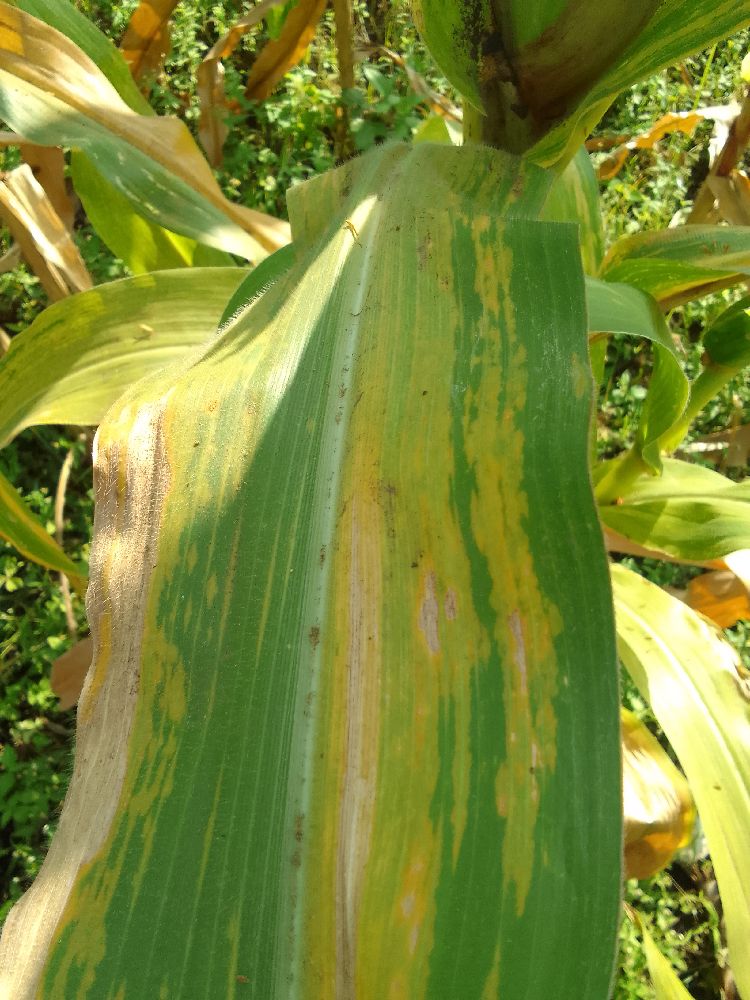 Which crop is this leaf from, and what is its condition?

maize, maize lethal necrosis
